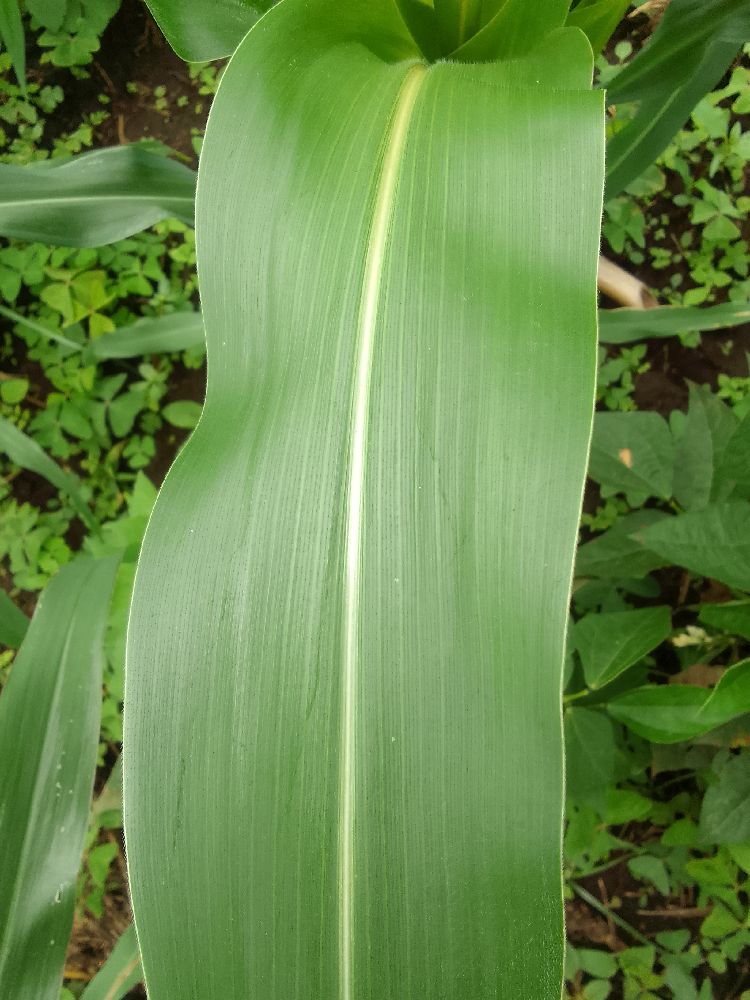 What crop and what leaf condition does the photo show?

maize, healthy
